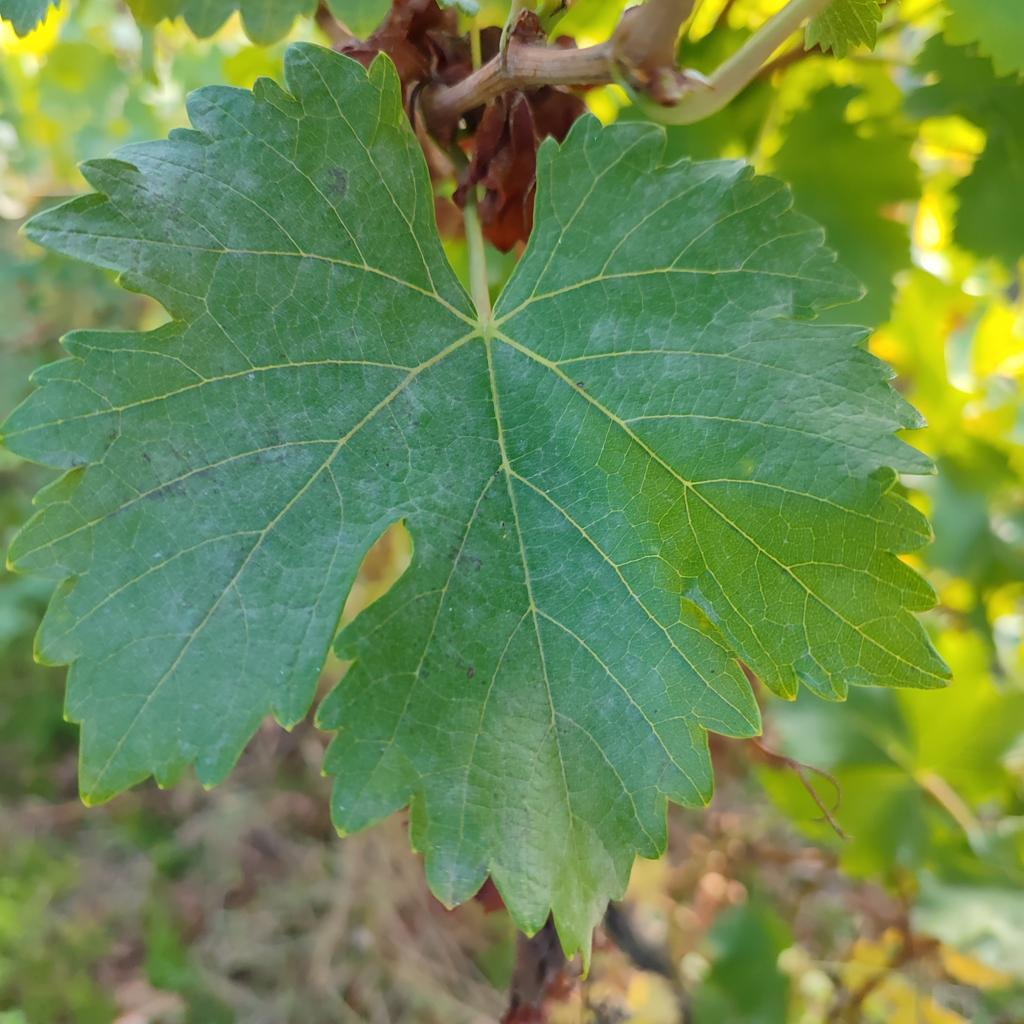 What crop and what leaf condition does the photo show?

grapevine, powdery mildew
